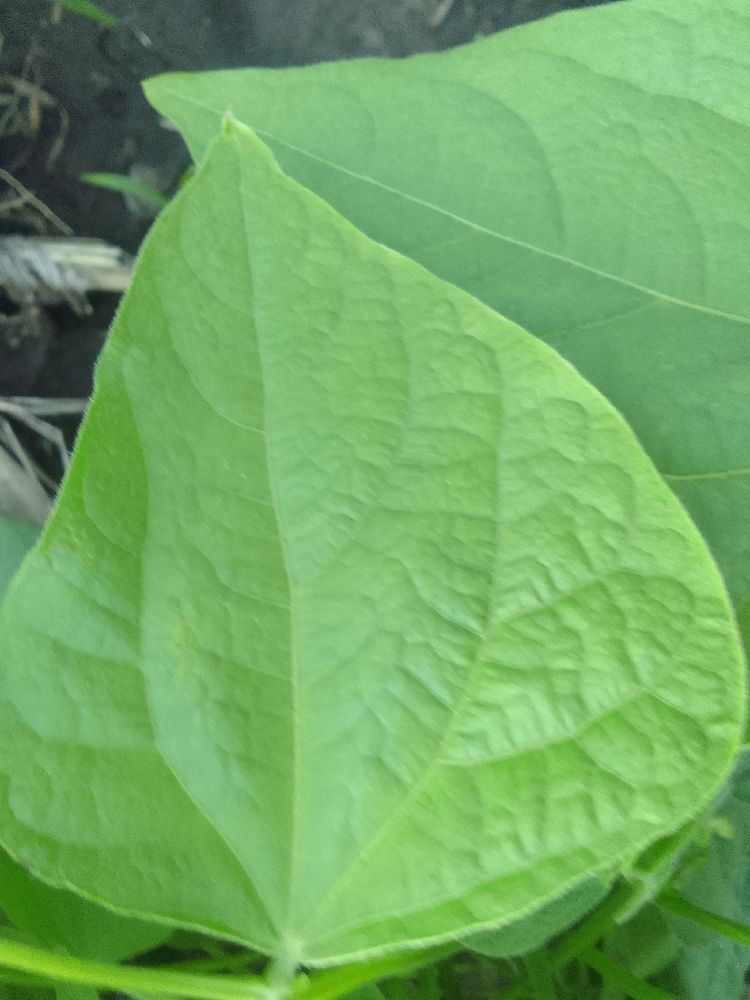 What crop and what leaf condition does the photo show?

common bean, healthy
